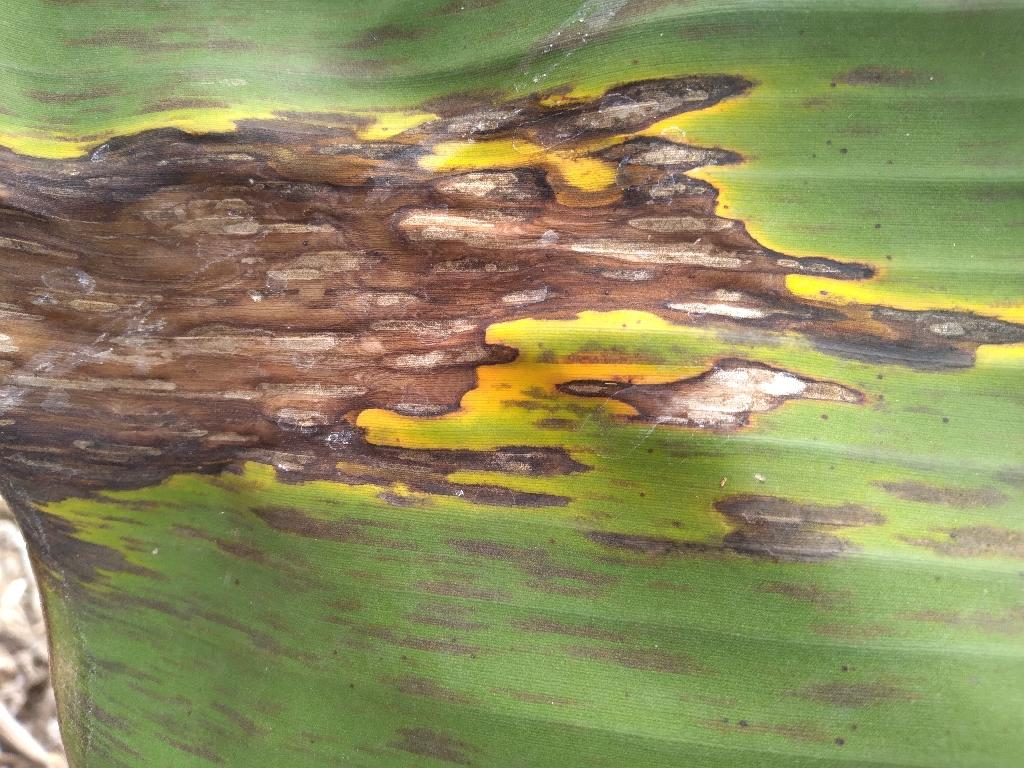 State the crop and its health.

banana, black sigatoka
